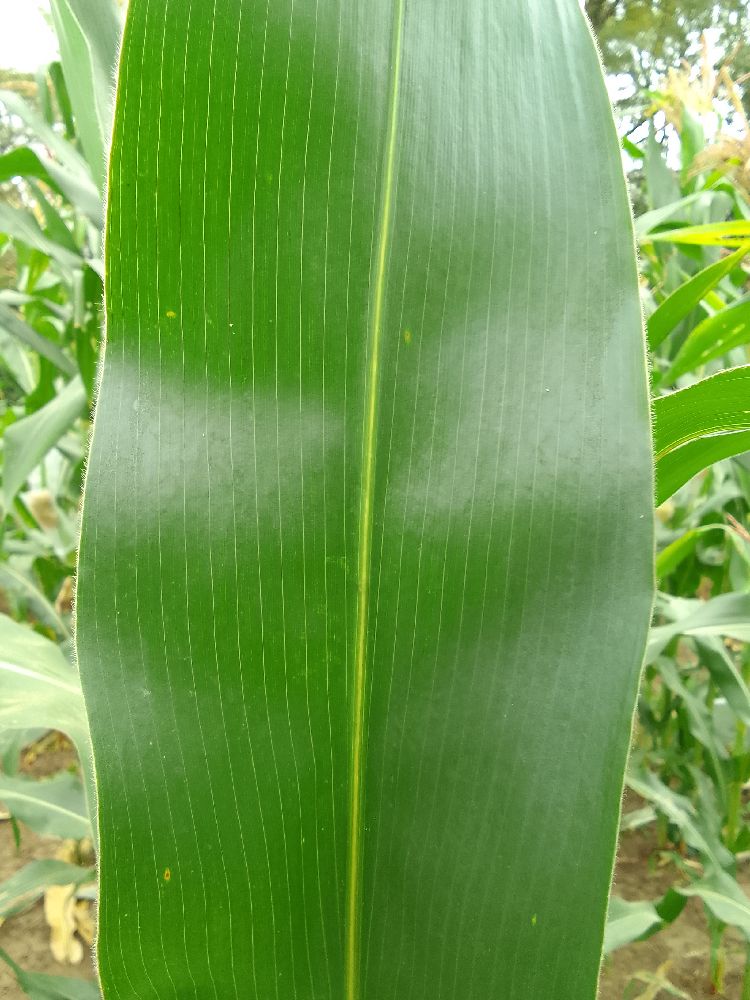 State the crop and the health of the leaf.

maize, healthy
